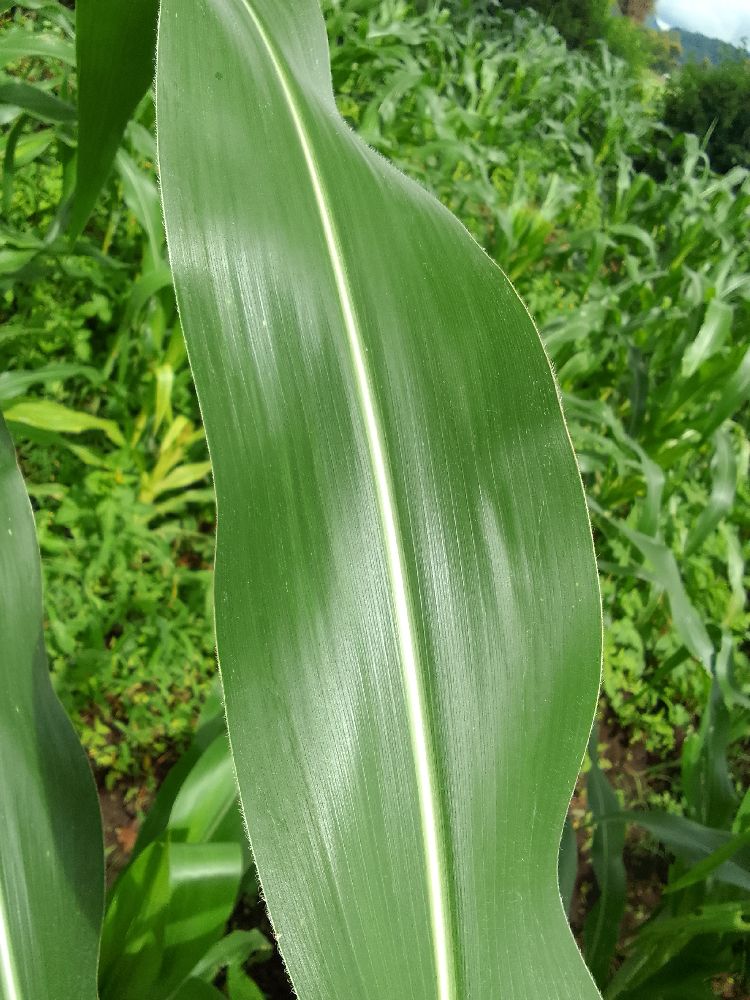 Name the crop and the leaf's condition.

maize, healthy
